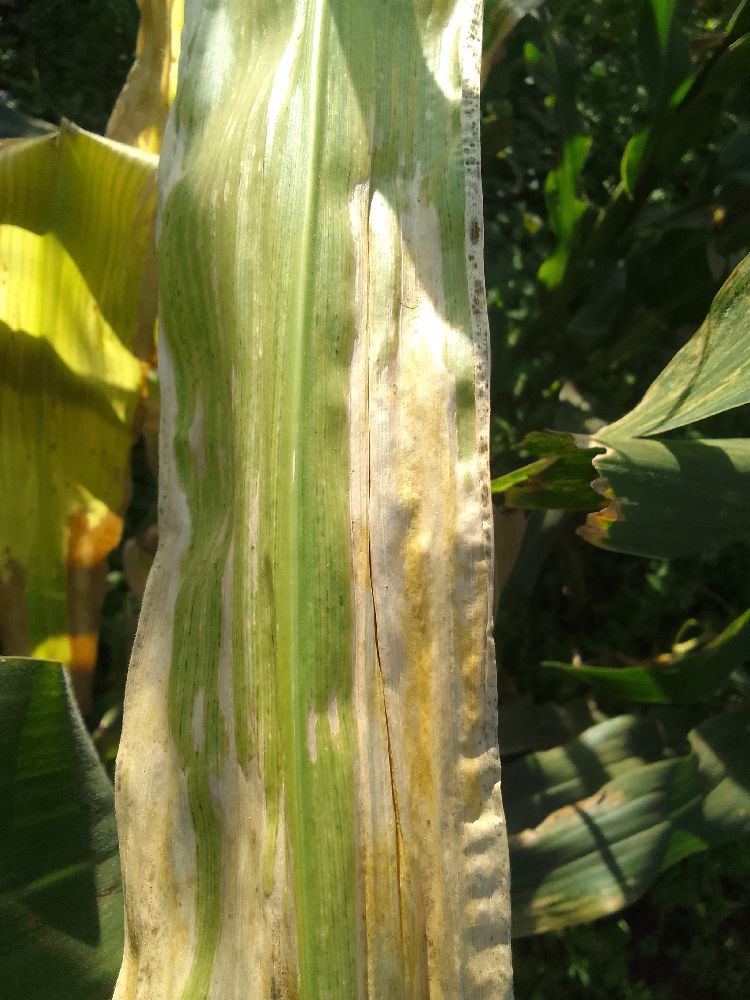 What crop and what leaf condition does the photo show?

maize, maize lethal necrosis
